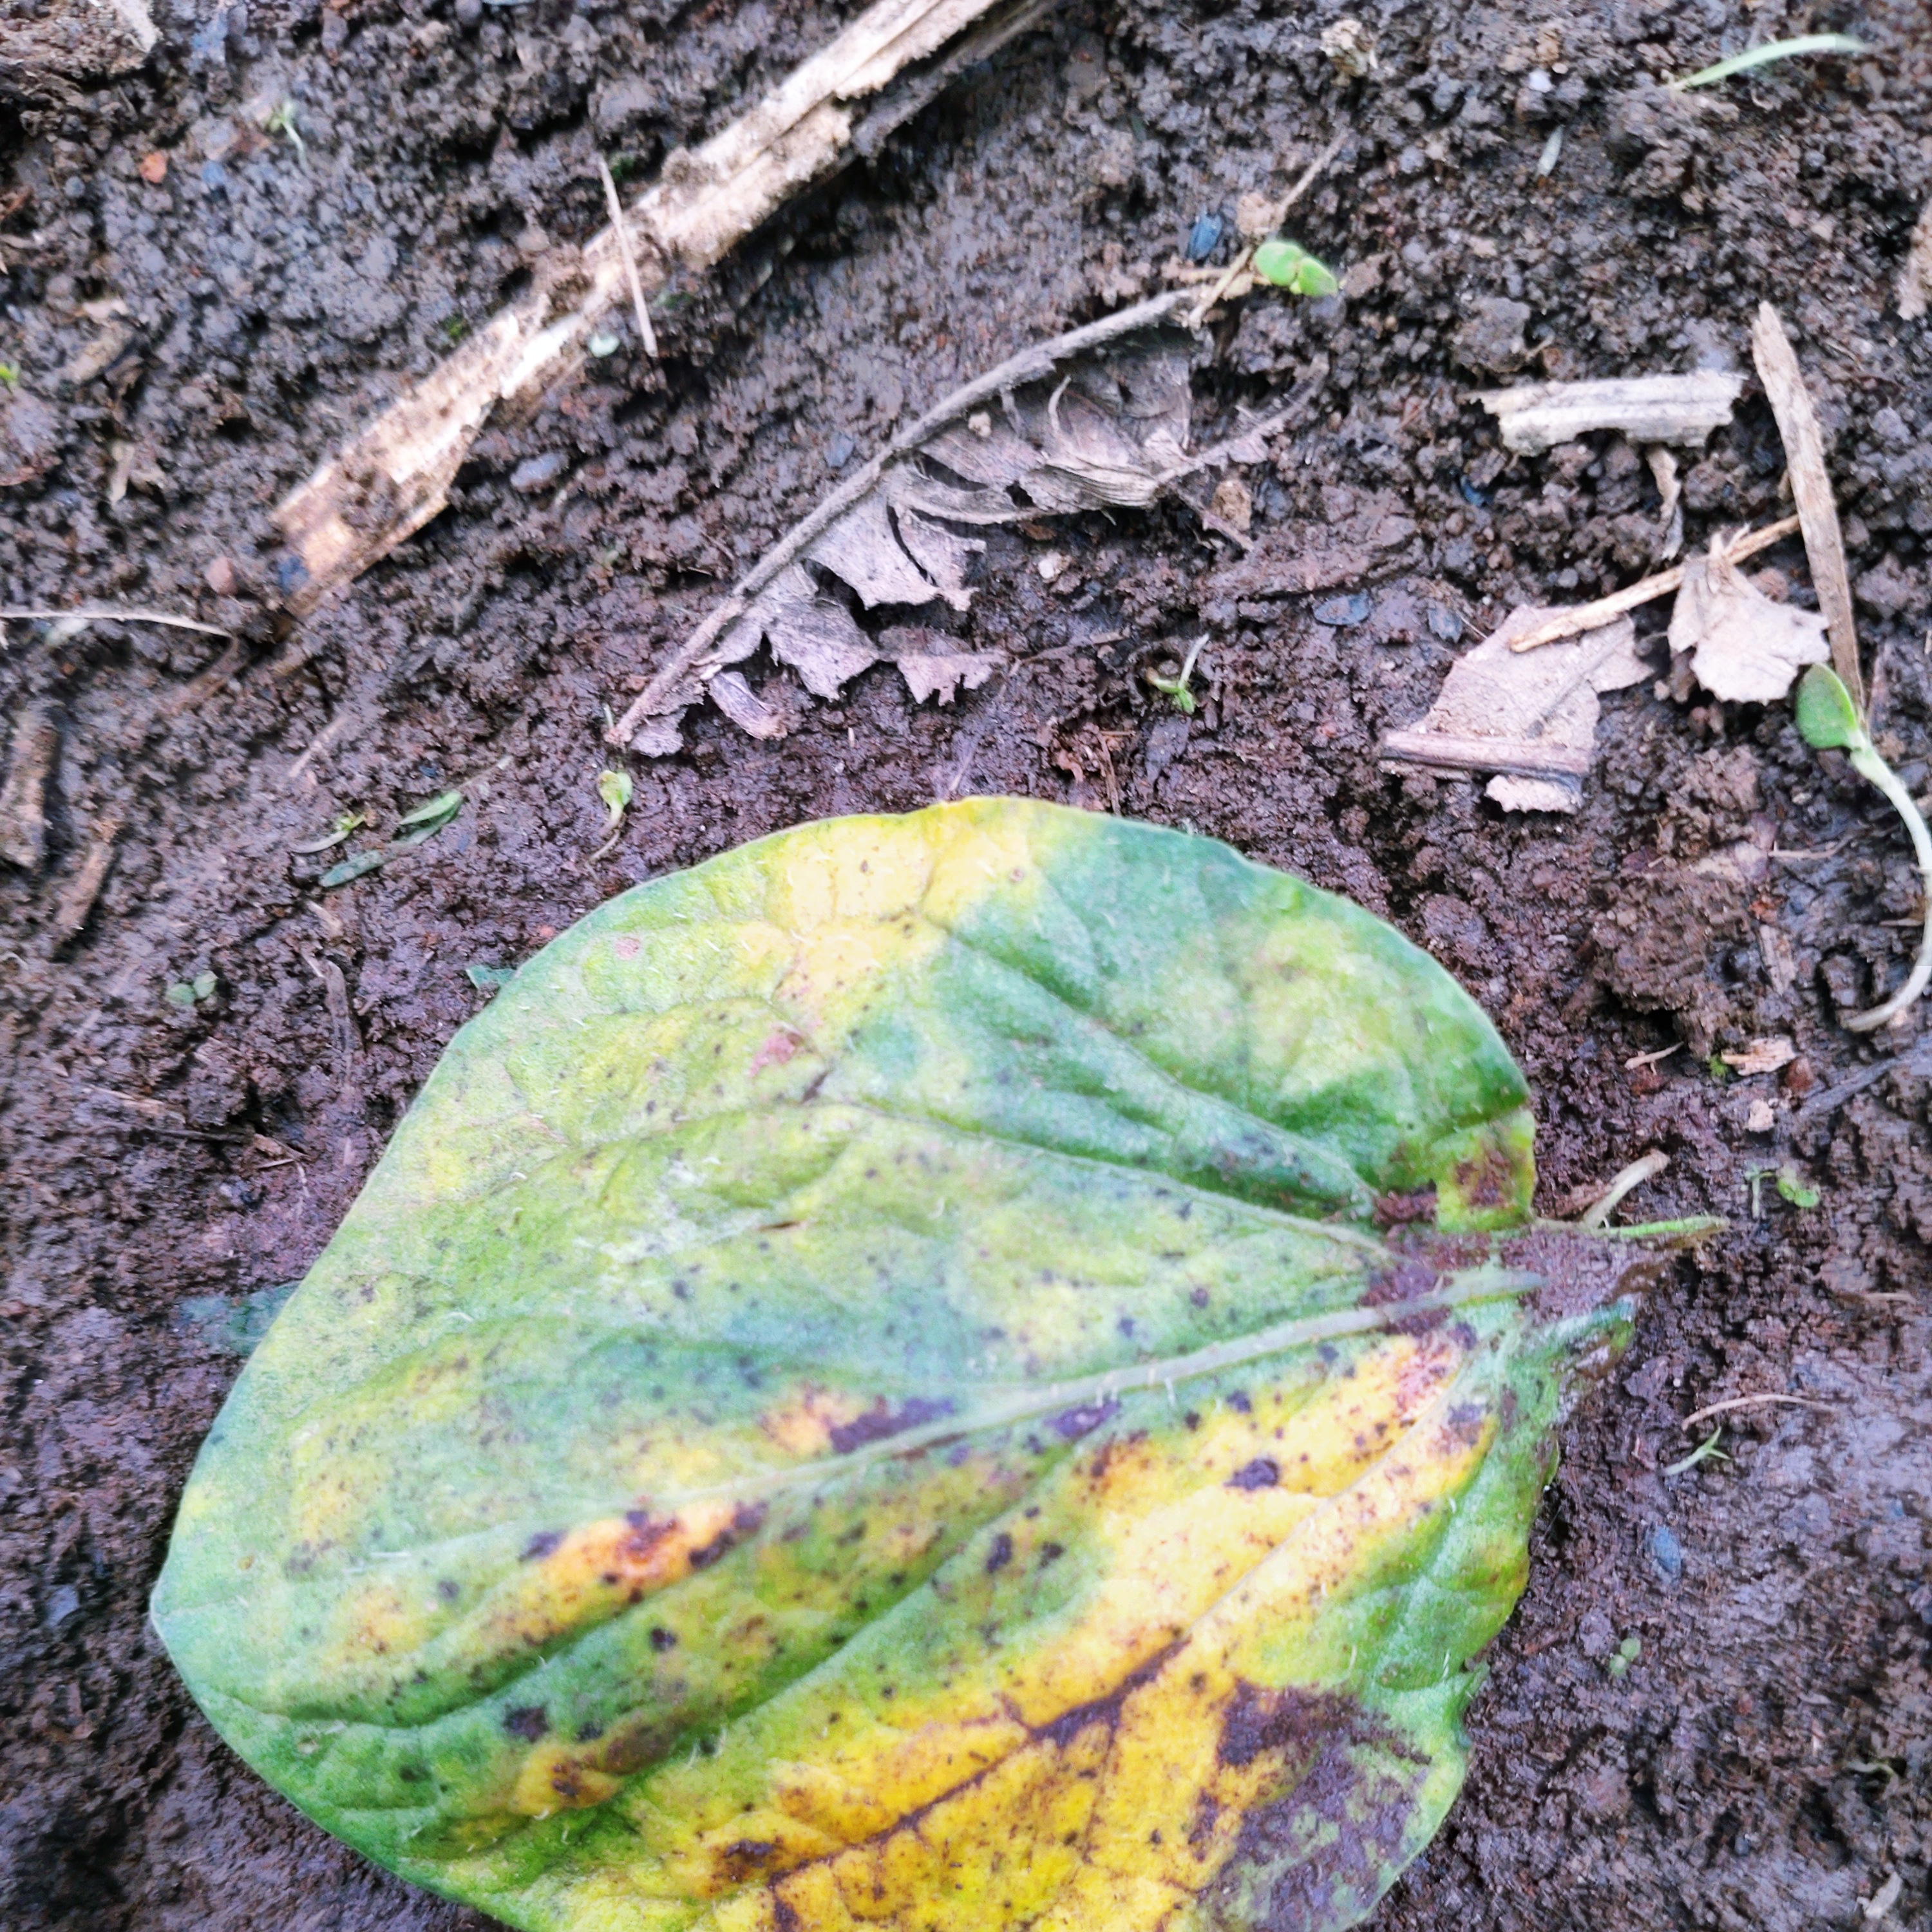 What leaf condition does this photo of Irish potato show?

late blight
